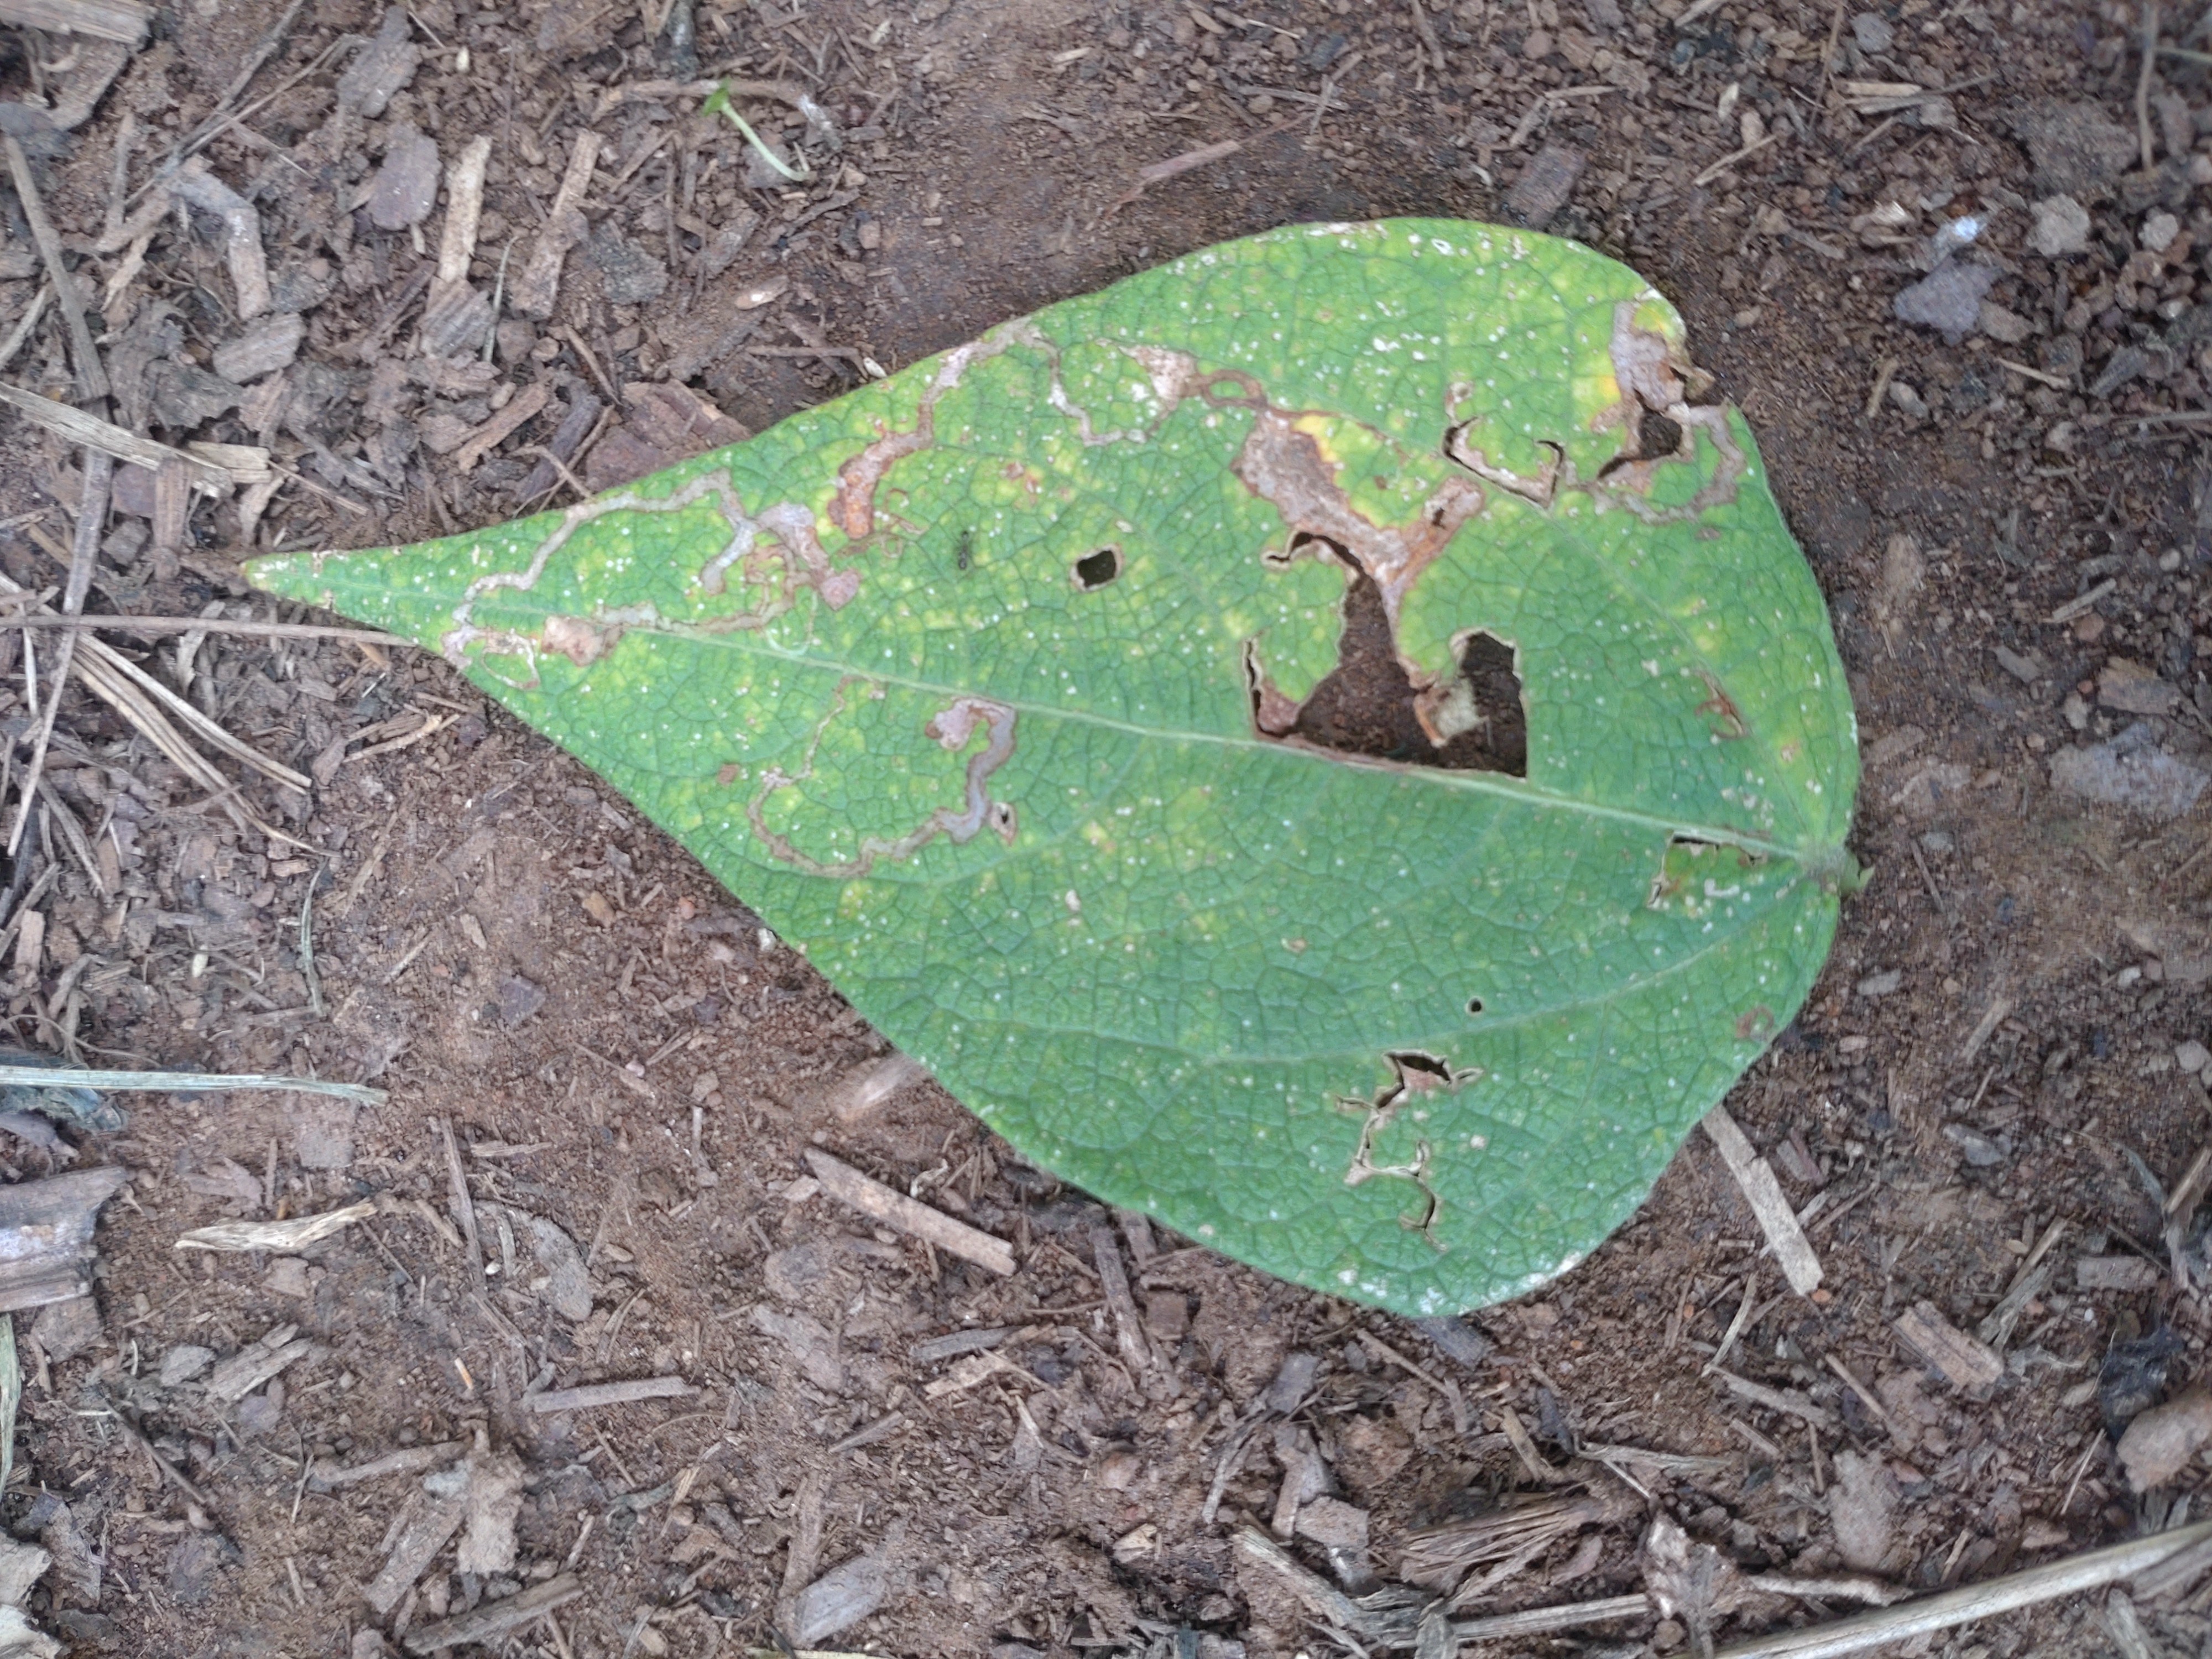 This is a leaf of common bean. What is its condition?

anthracnose
